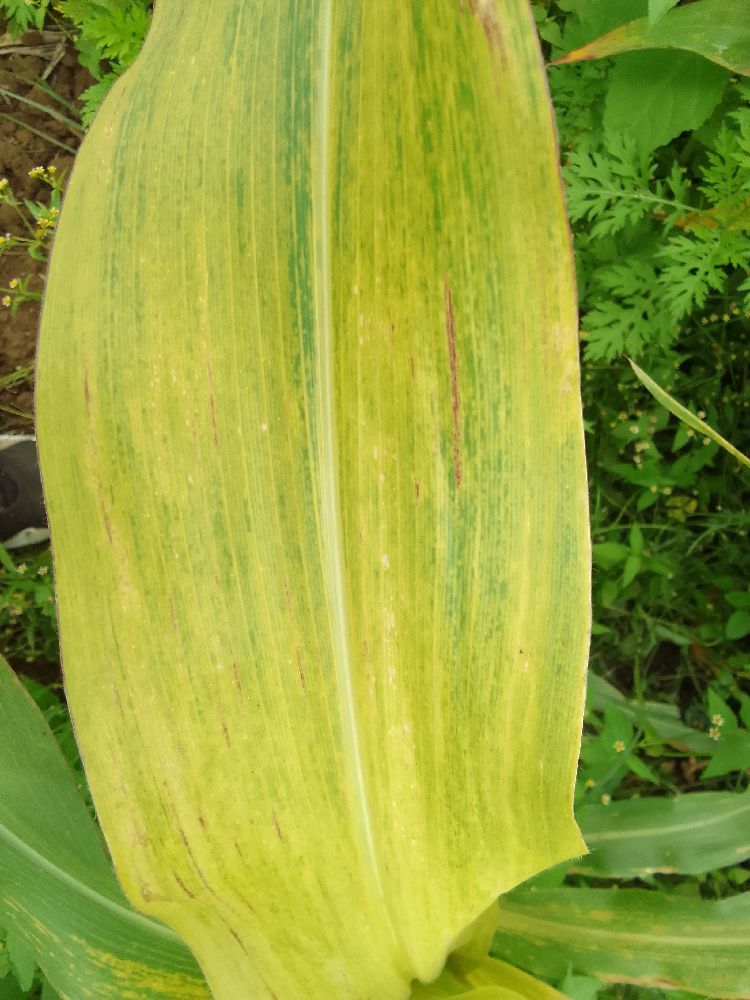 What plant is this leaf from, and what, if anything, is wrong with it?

maize, maize lethal necrosis
